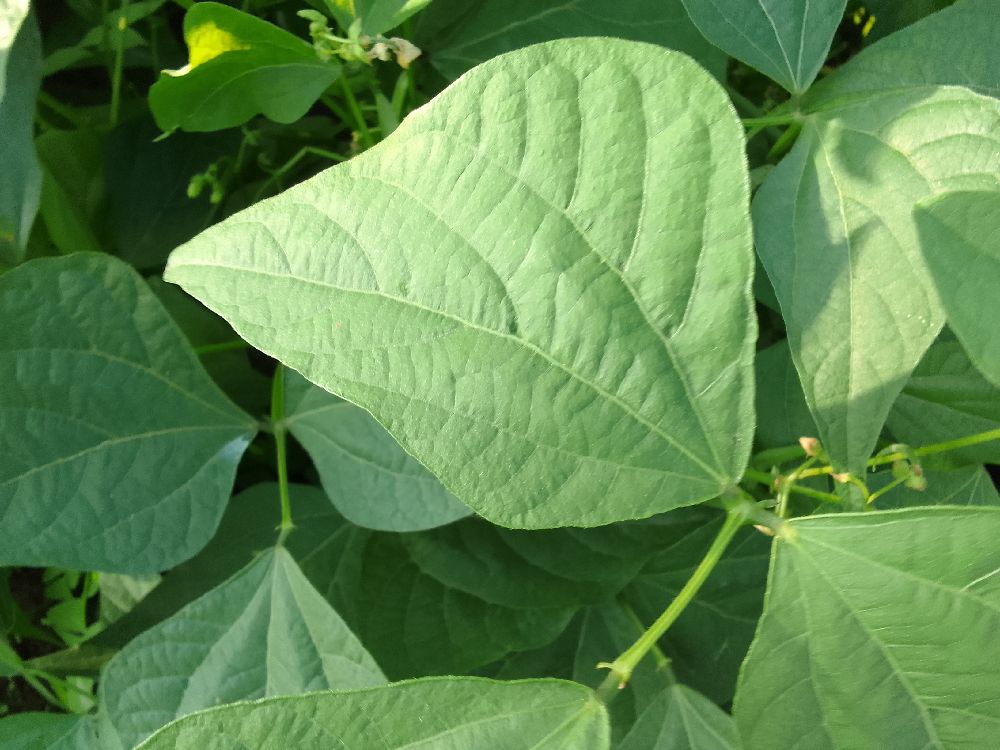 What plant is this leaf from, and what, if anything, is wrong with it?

common bean, healthy
